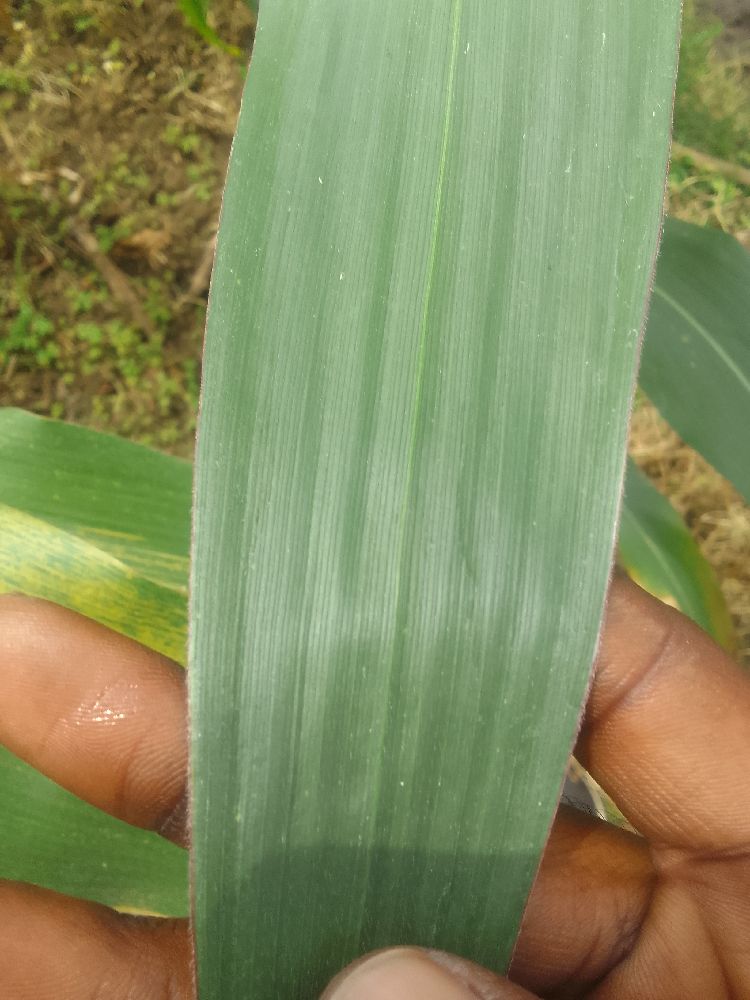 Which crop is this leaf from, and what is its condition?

maize, healthy
